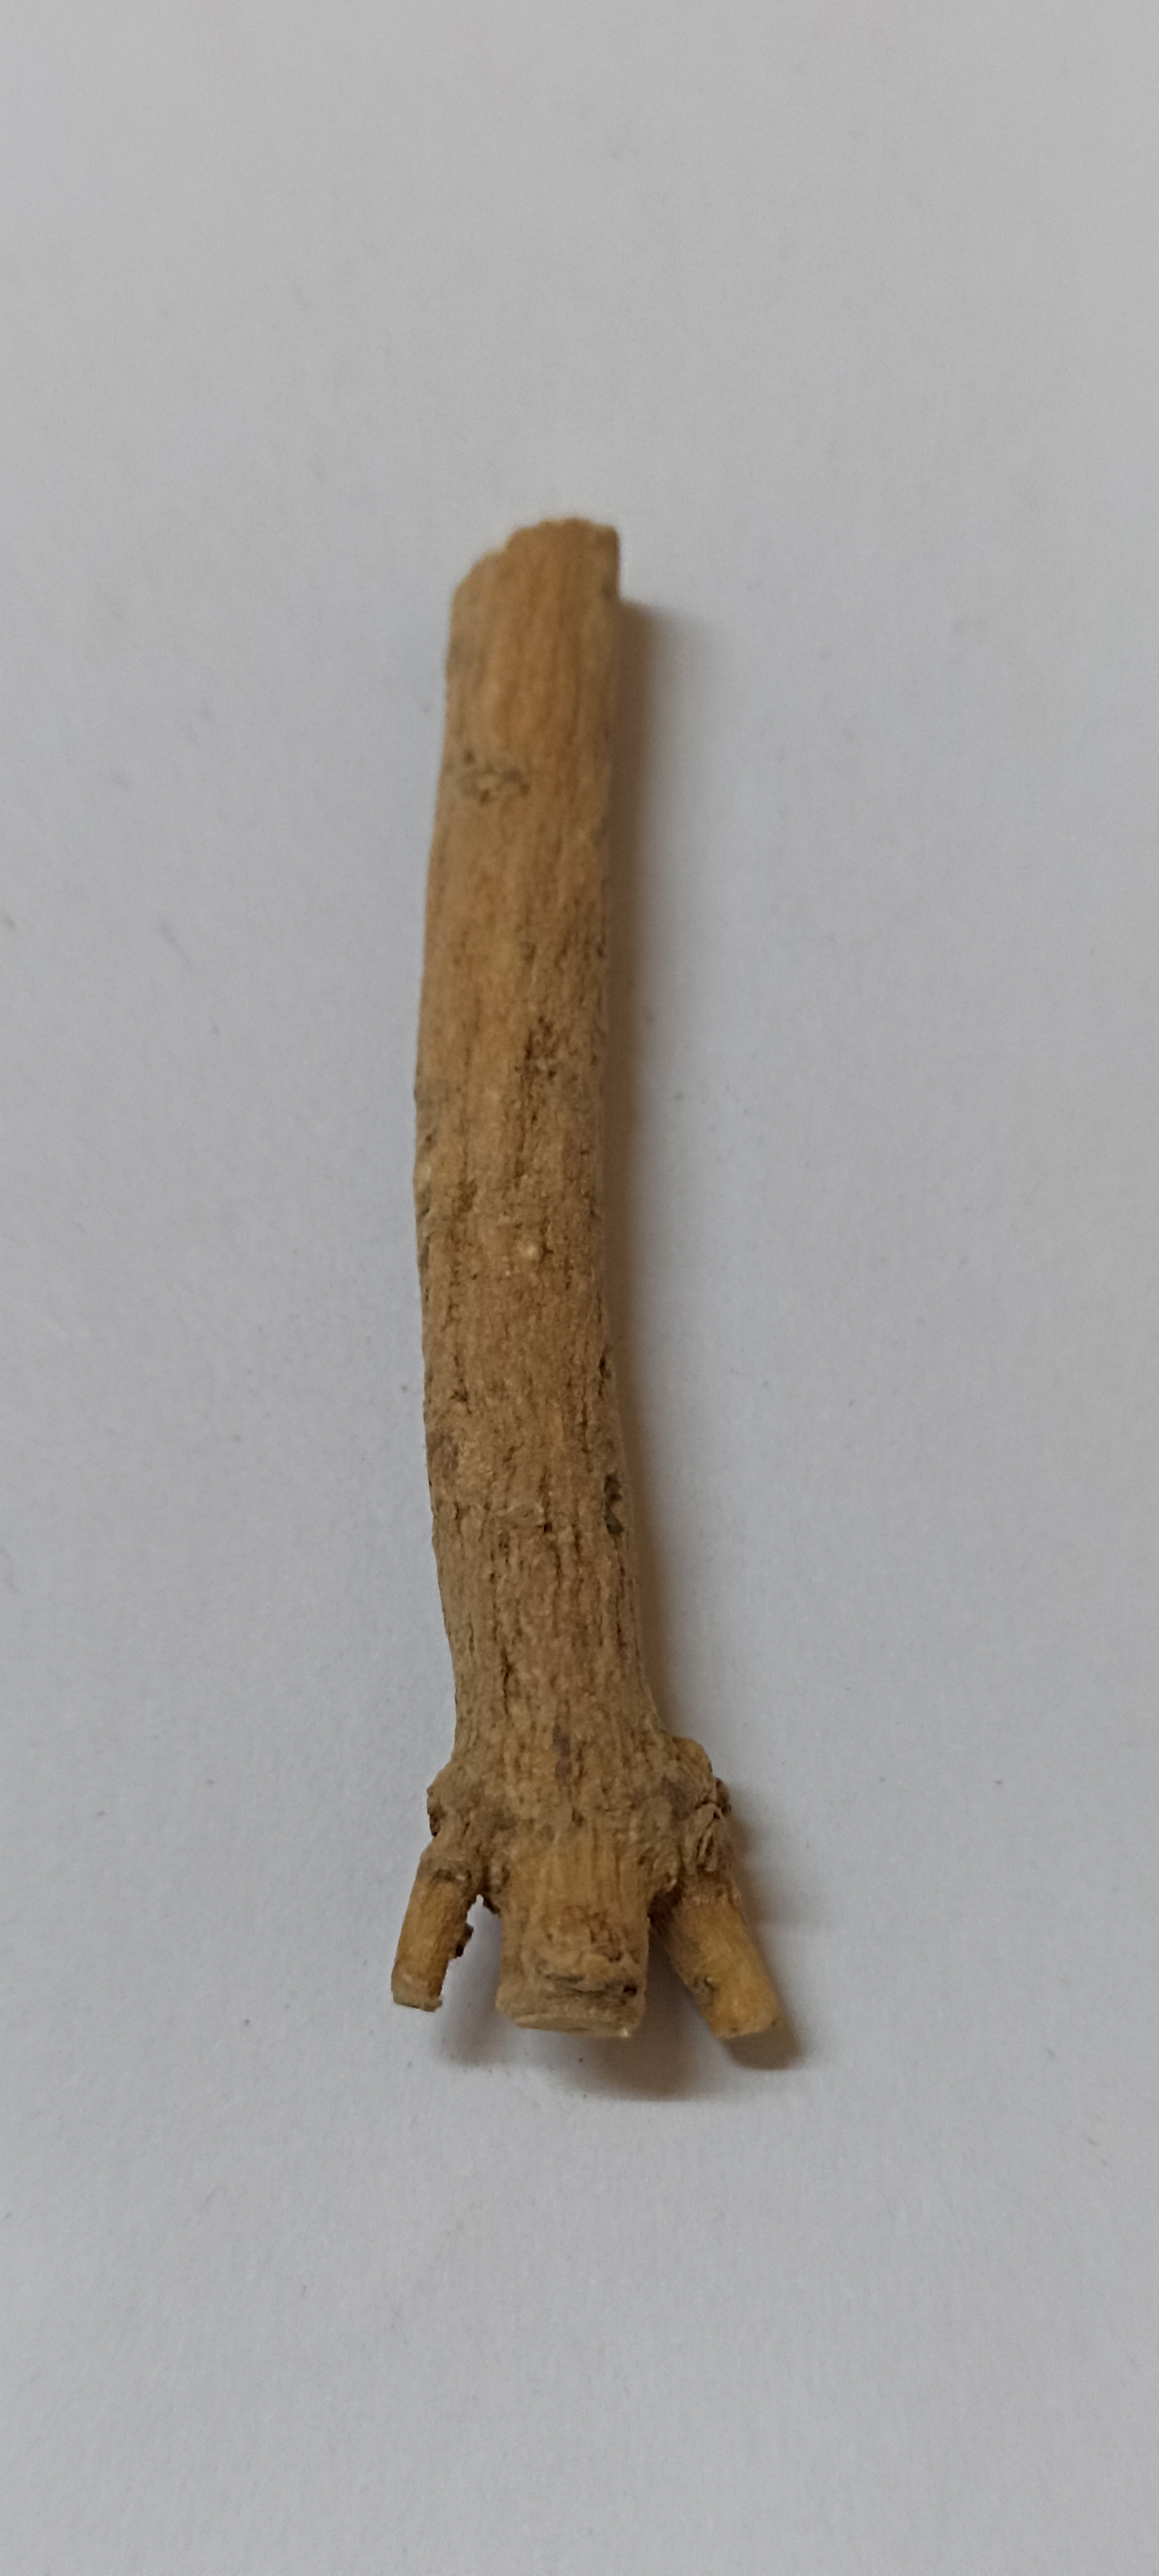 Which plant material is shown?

ashwagandha
